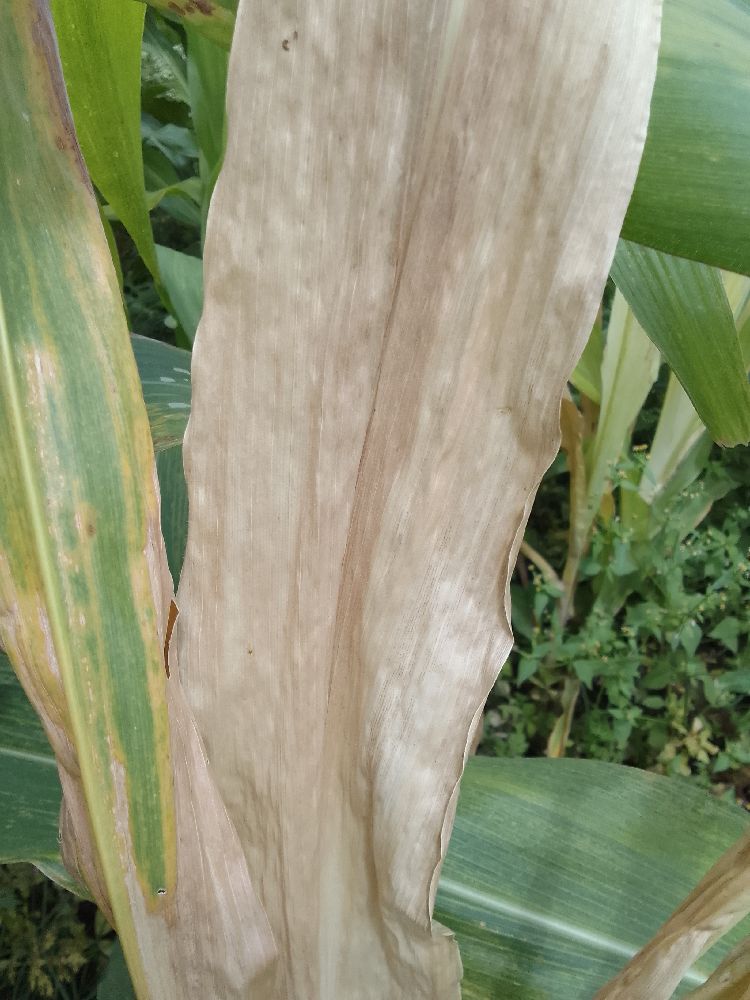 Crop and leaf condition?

maize, maize lethal necrosis
